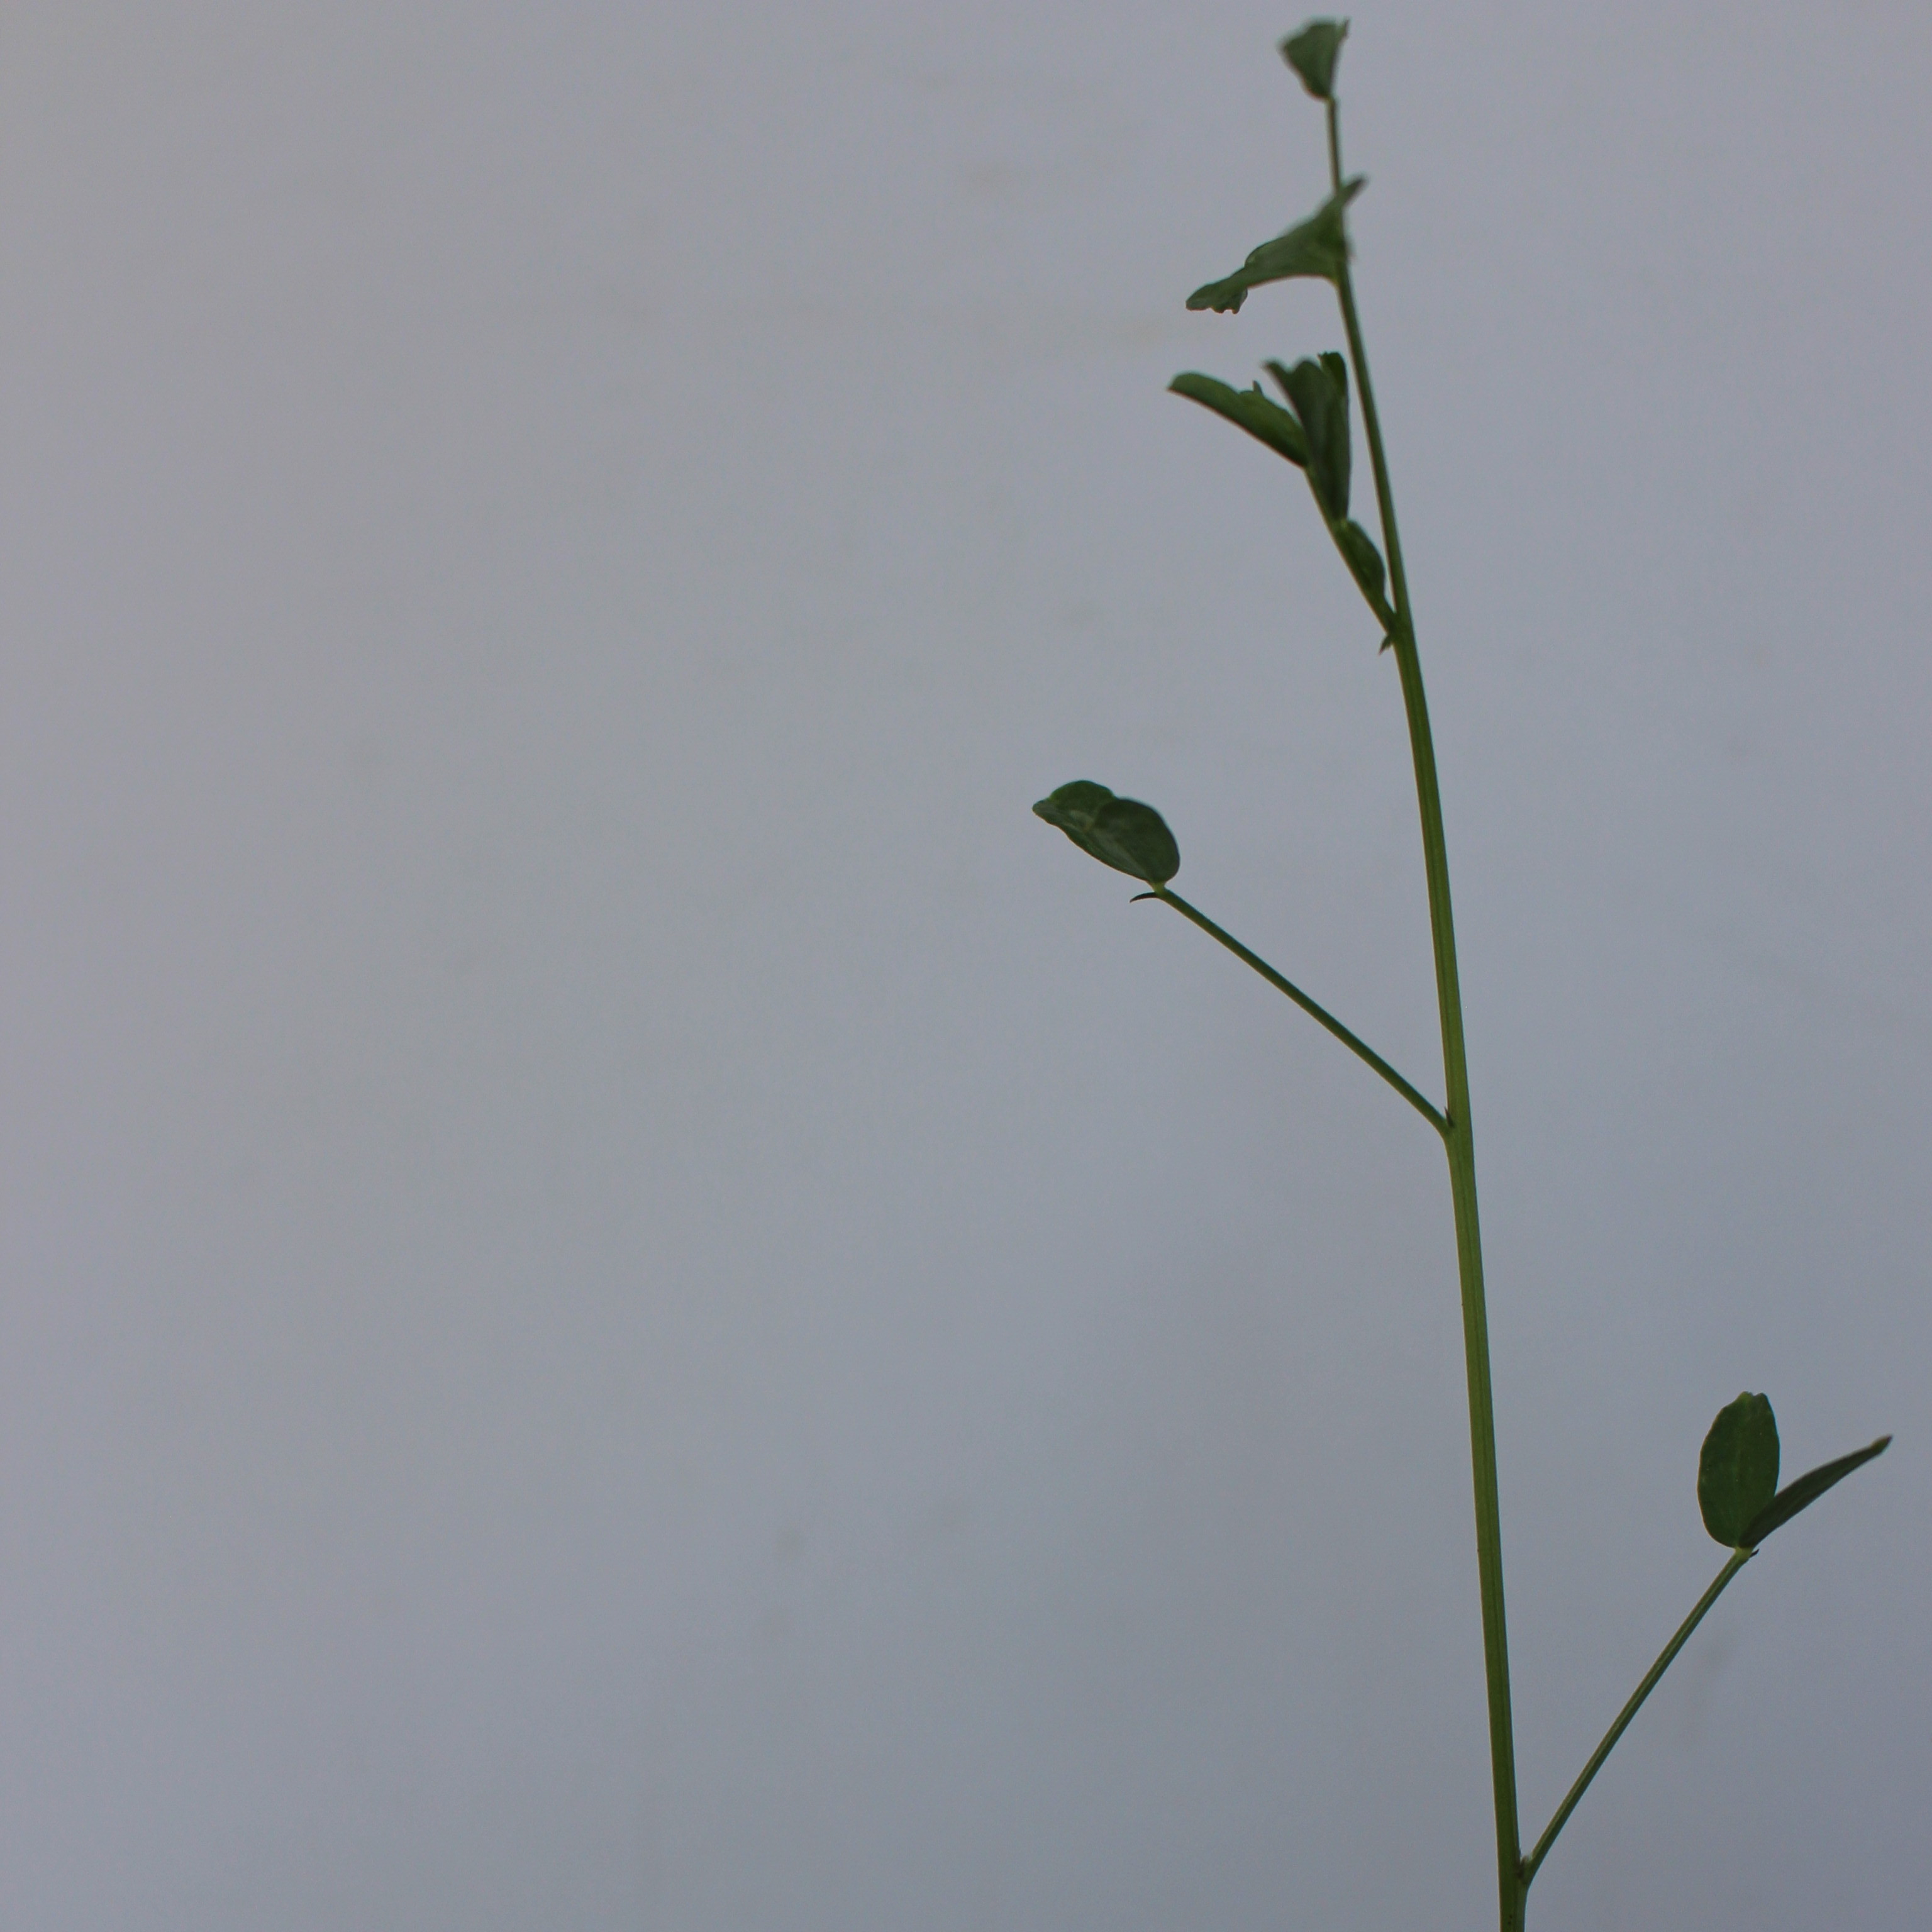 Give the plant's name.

Vicia sativa
